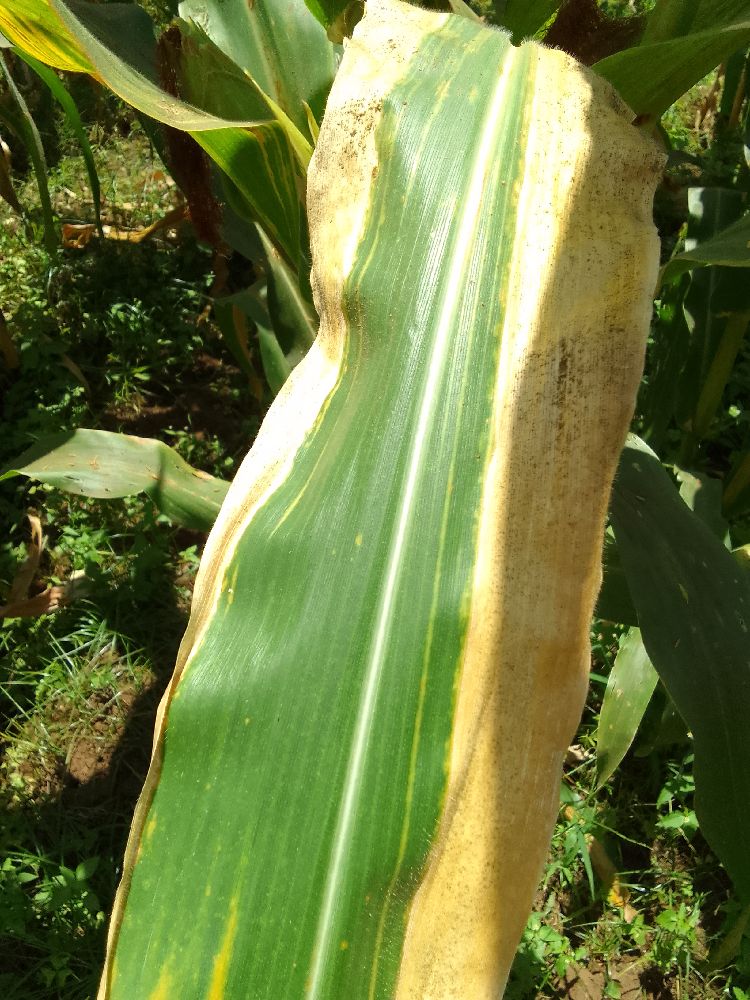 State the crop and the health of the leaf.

maize, maize lethal necrosis
